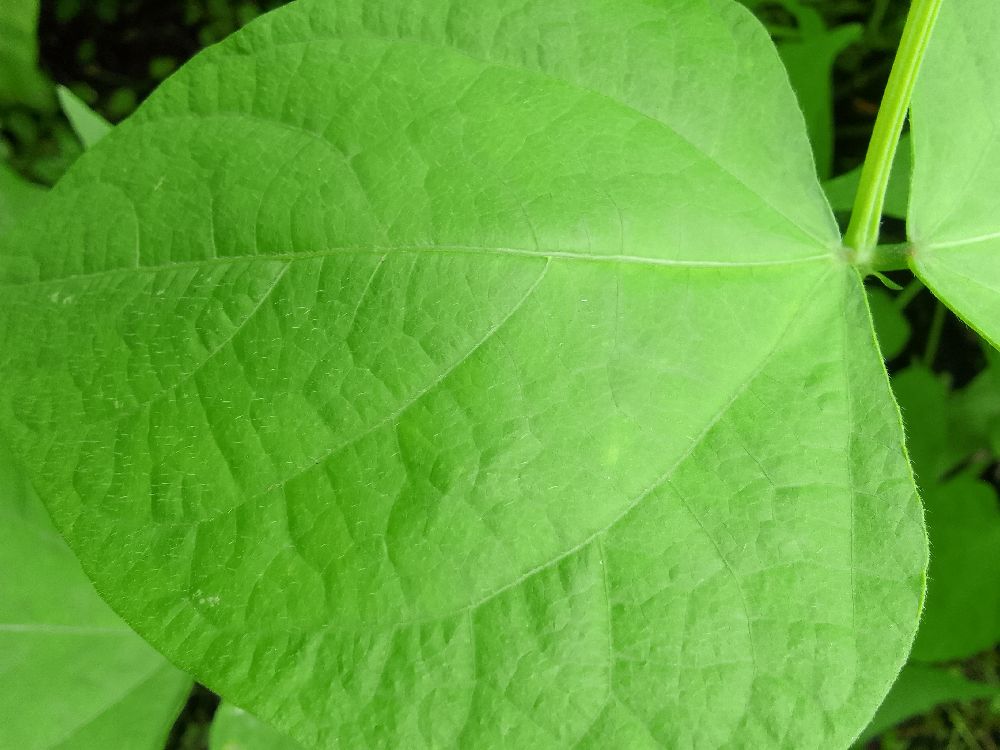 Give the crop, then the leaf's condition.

common bean, healthy
